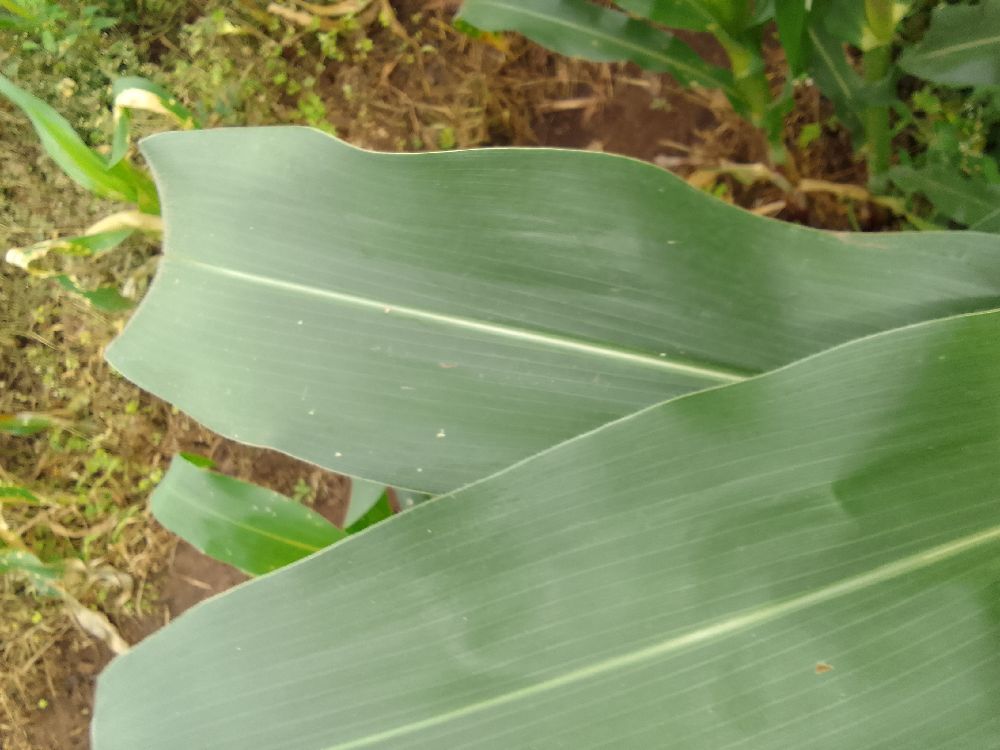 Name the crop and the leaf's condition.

maize, healthy
